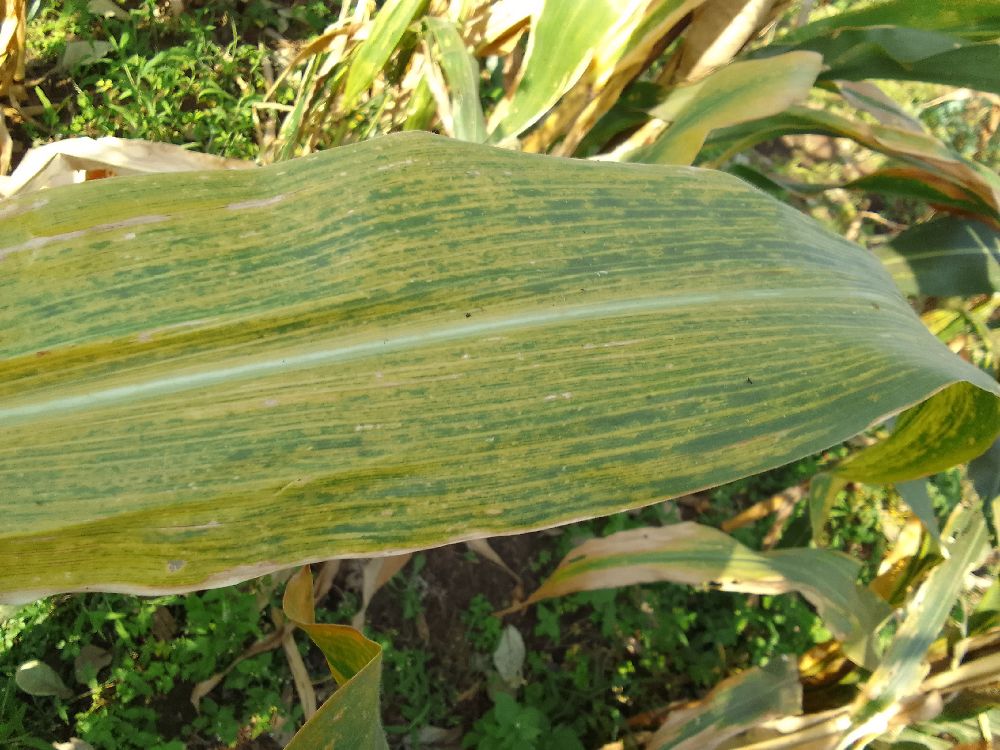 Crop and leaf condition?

maize, maize lethal necrosis
